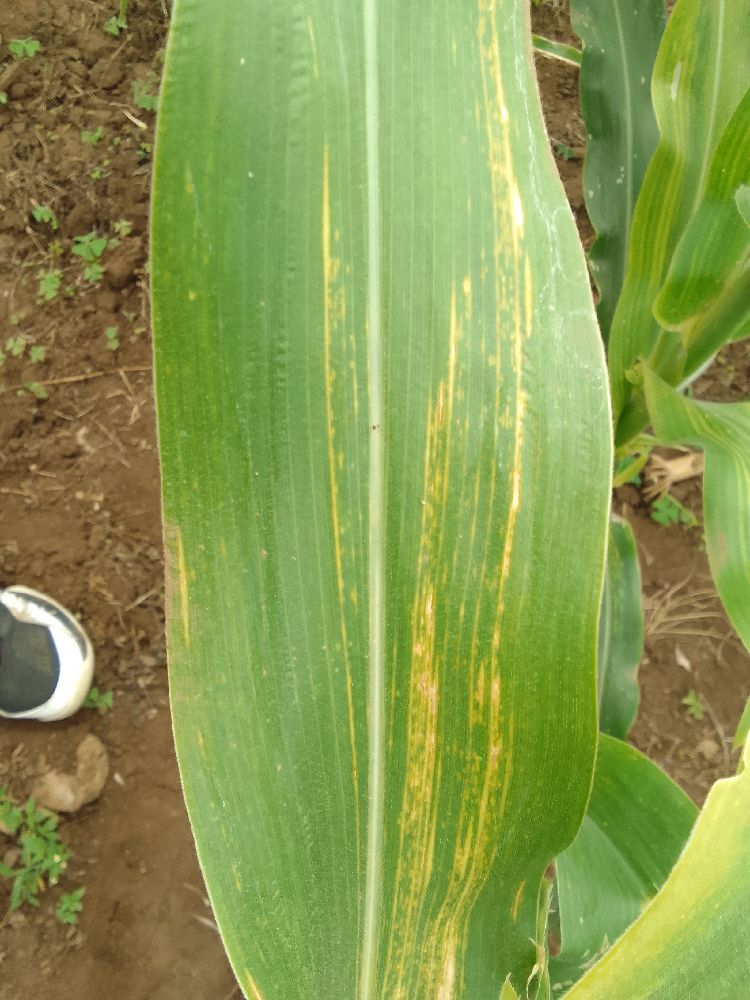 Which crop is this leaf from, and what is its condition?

maize, maize lethal necrosis
